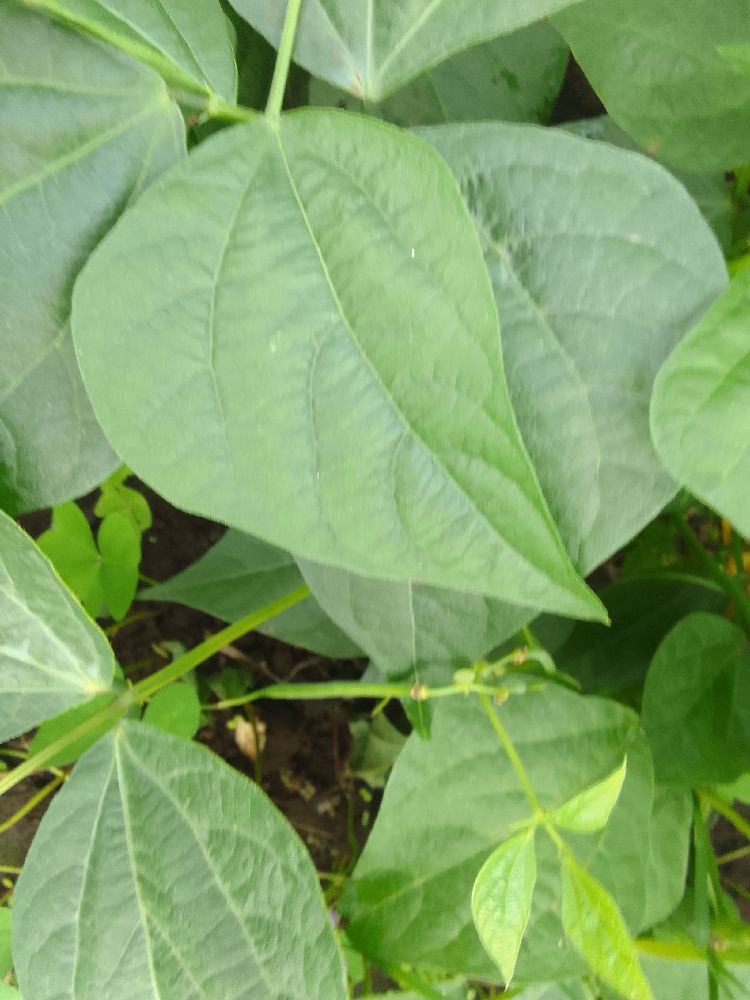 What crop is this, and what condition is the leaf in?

common bean, healthy
